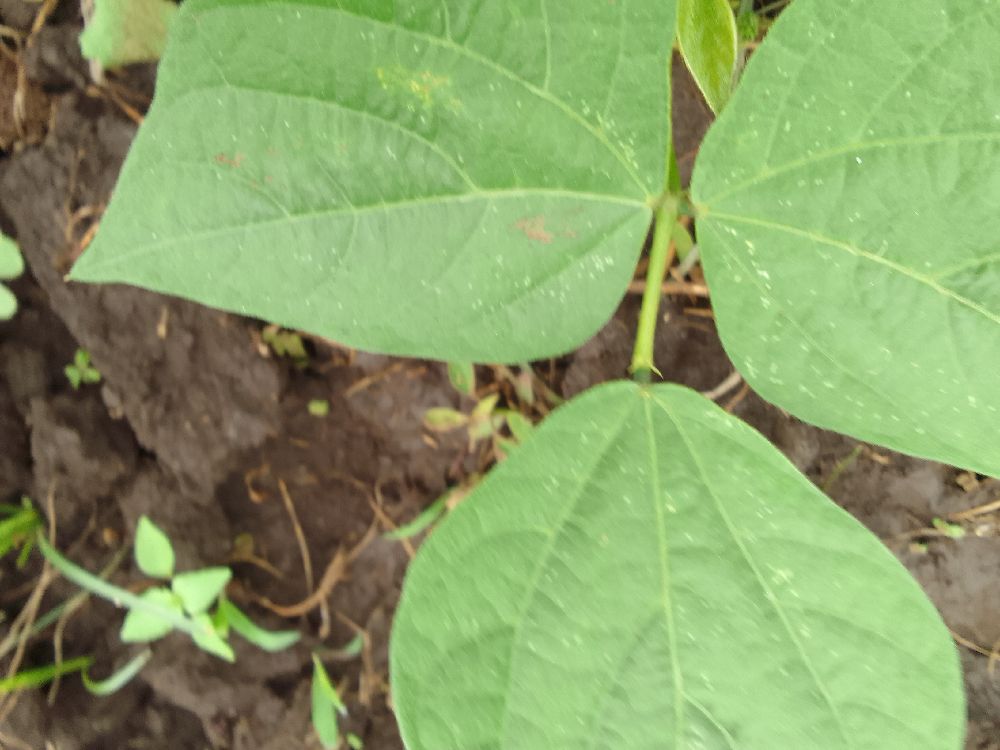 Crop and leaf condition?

common bean, healthy
